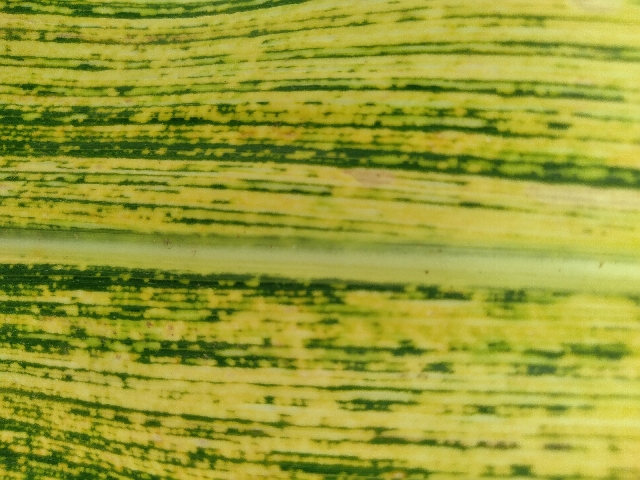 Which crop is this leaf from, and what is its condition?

maize, maize streak virus
